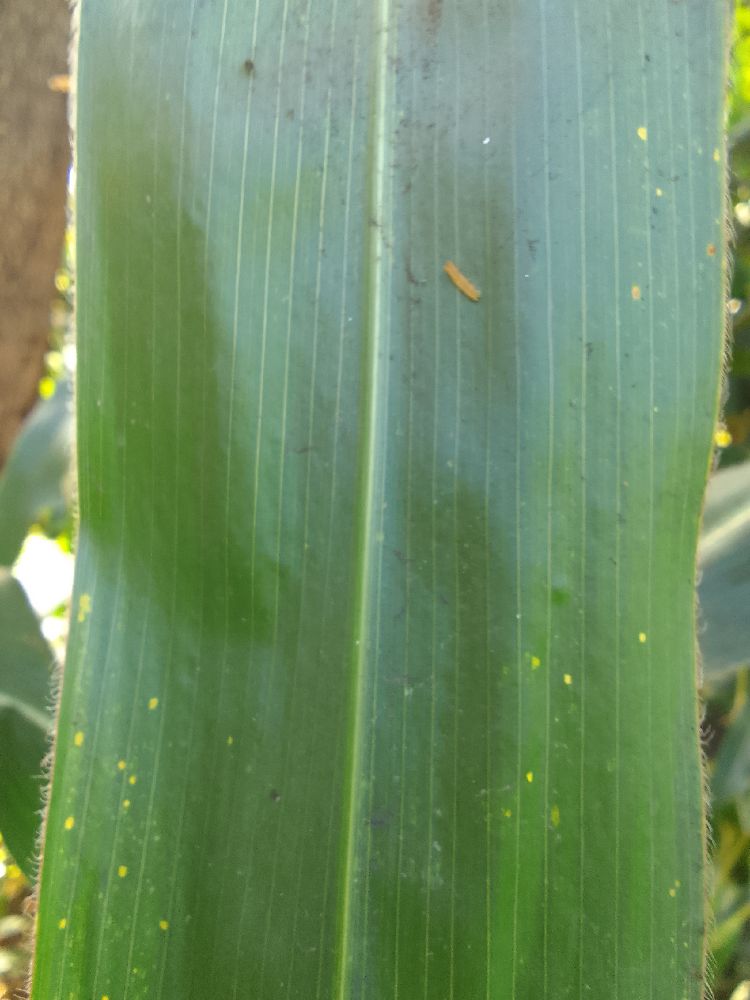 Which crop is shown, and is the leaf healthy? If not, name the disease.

maize, healthy
